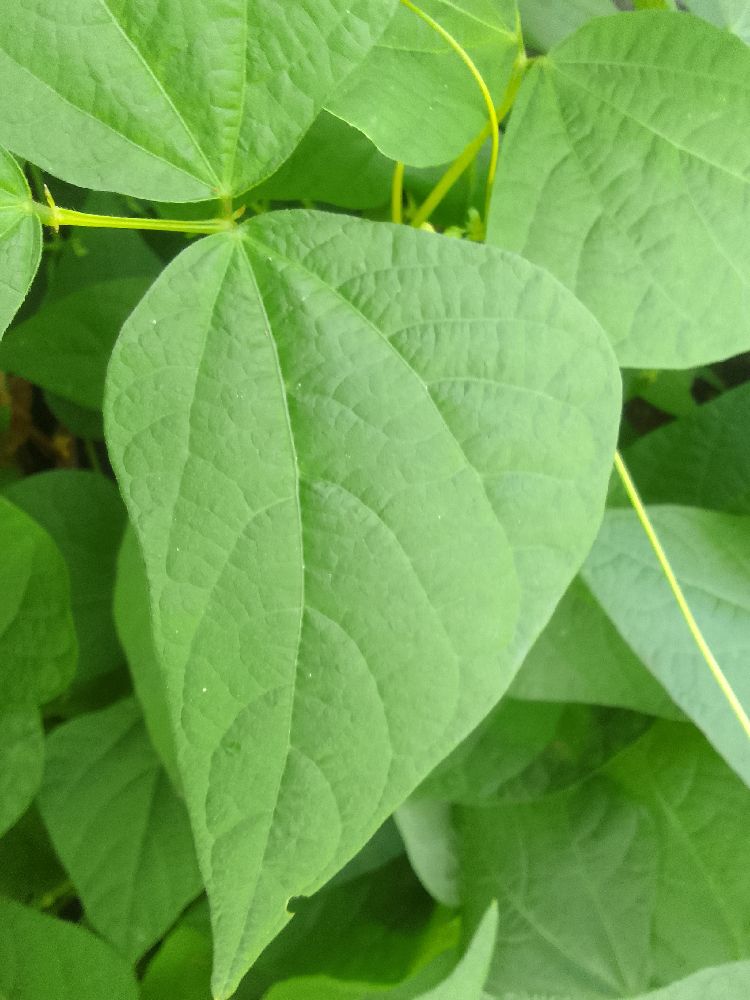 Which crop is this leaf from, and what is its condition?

common bean, healthy
